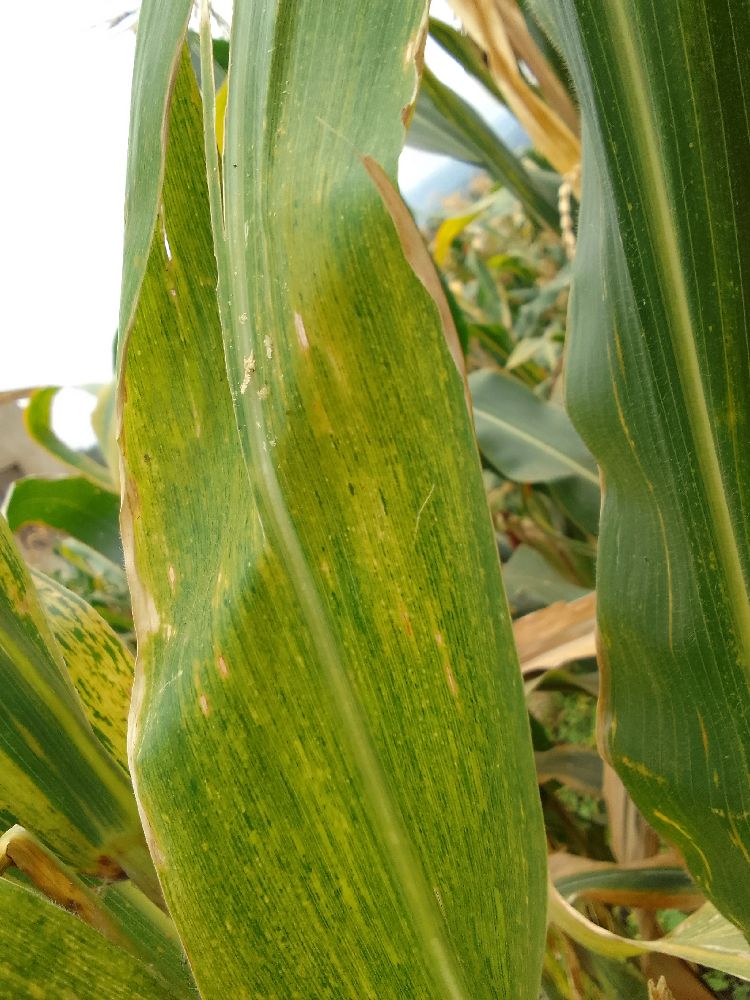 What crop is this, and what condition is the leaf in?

maize, maize lethal necrosis
